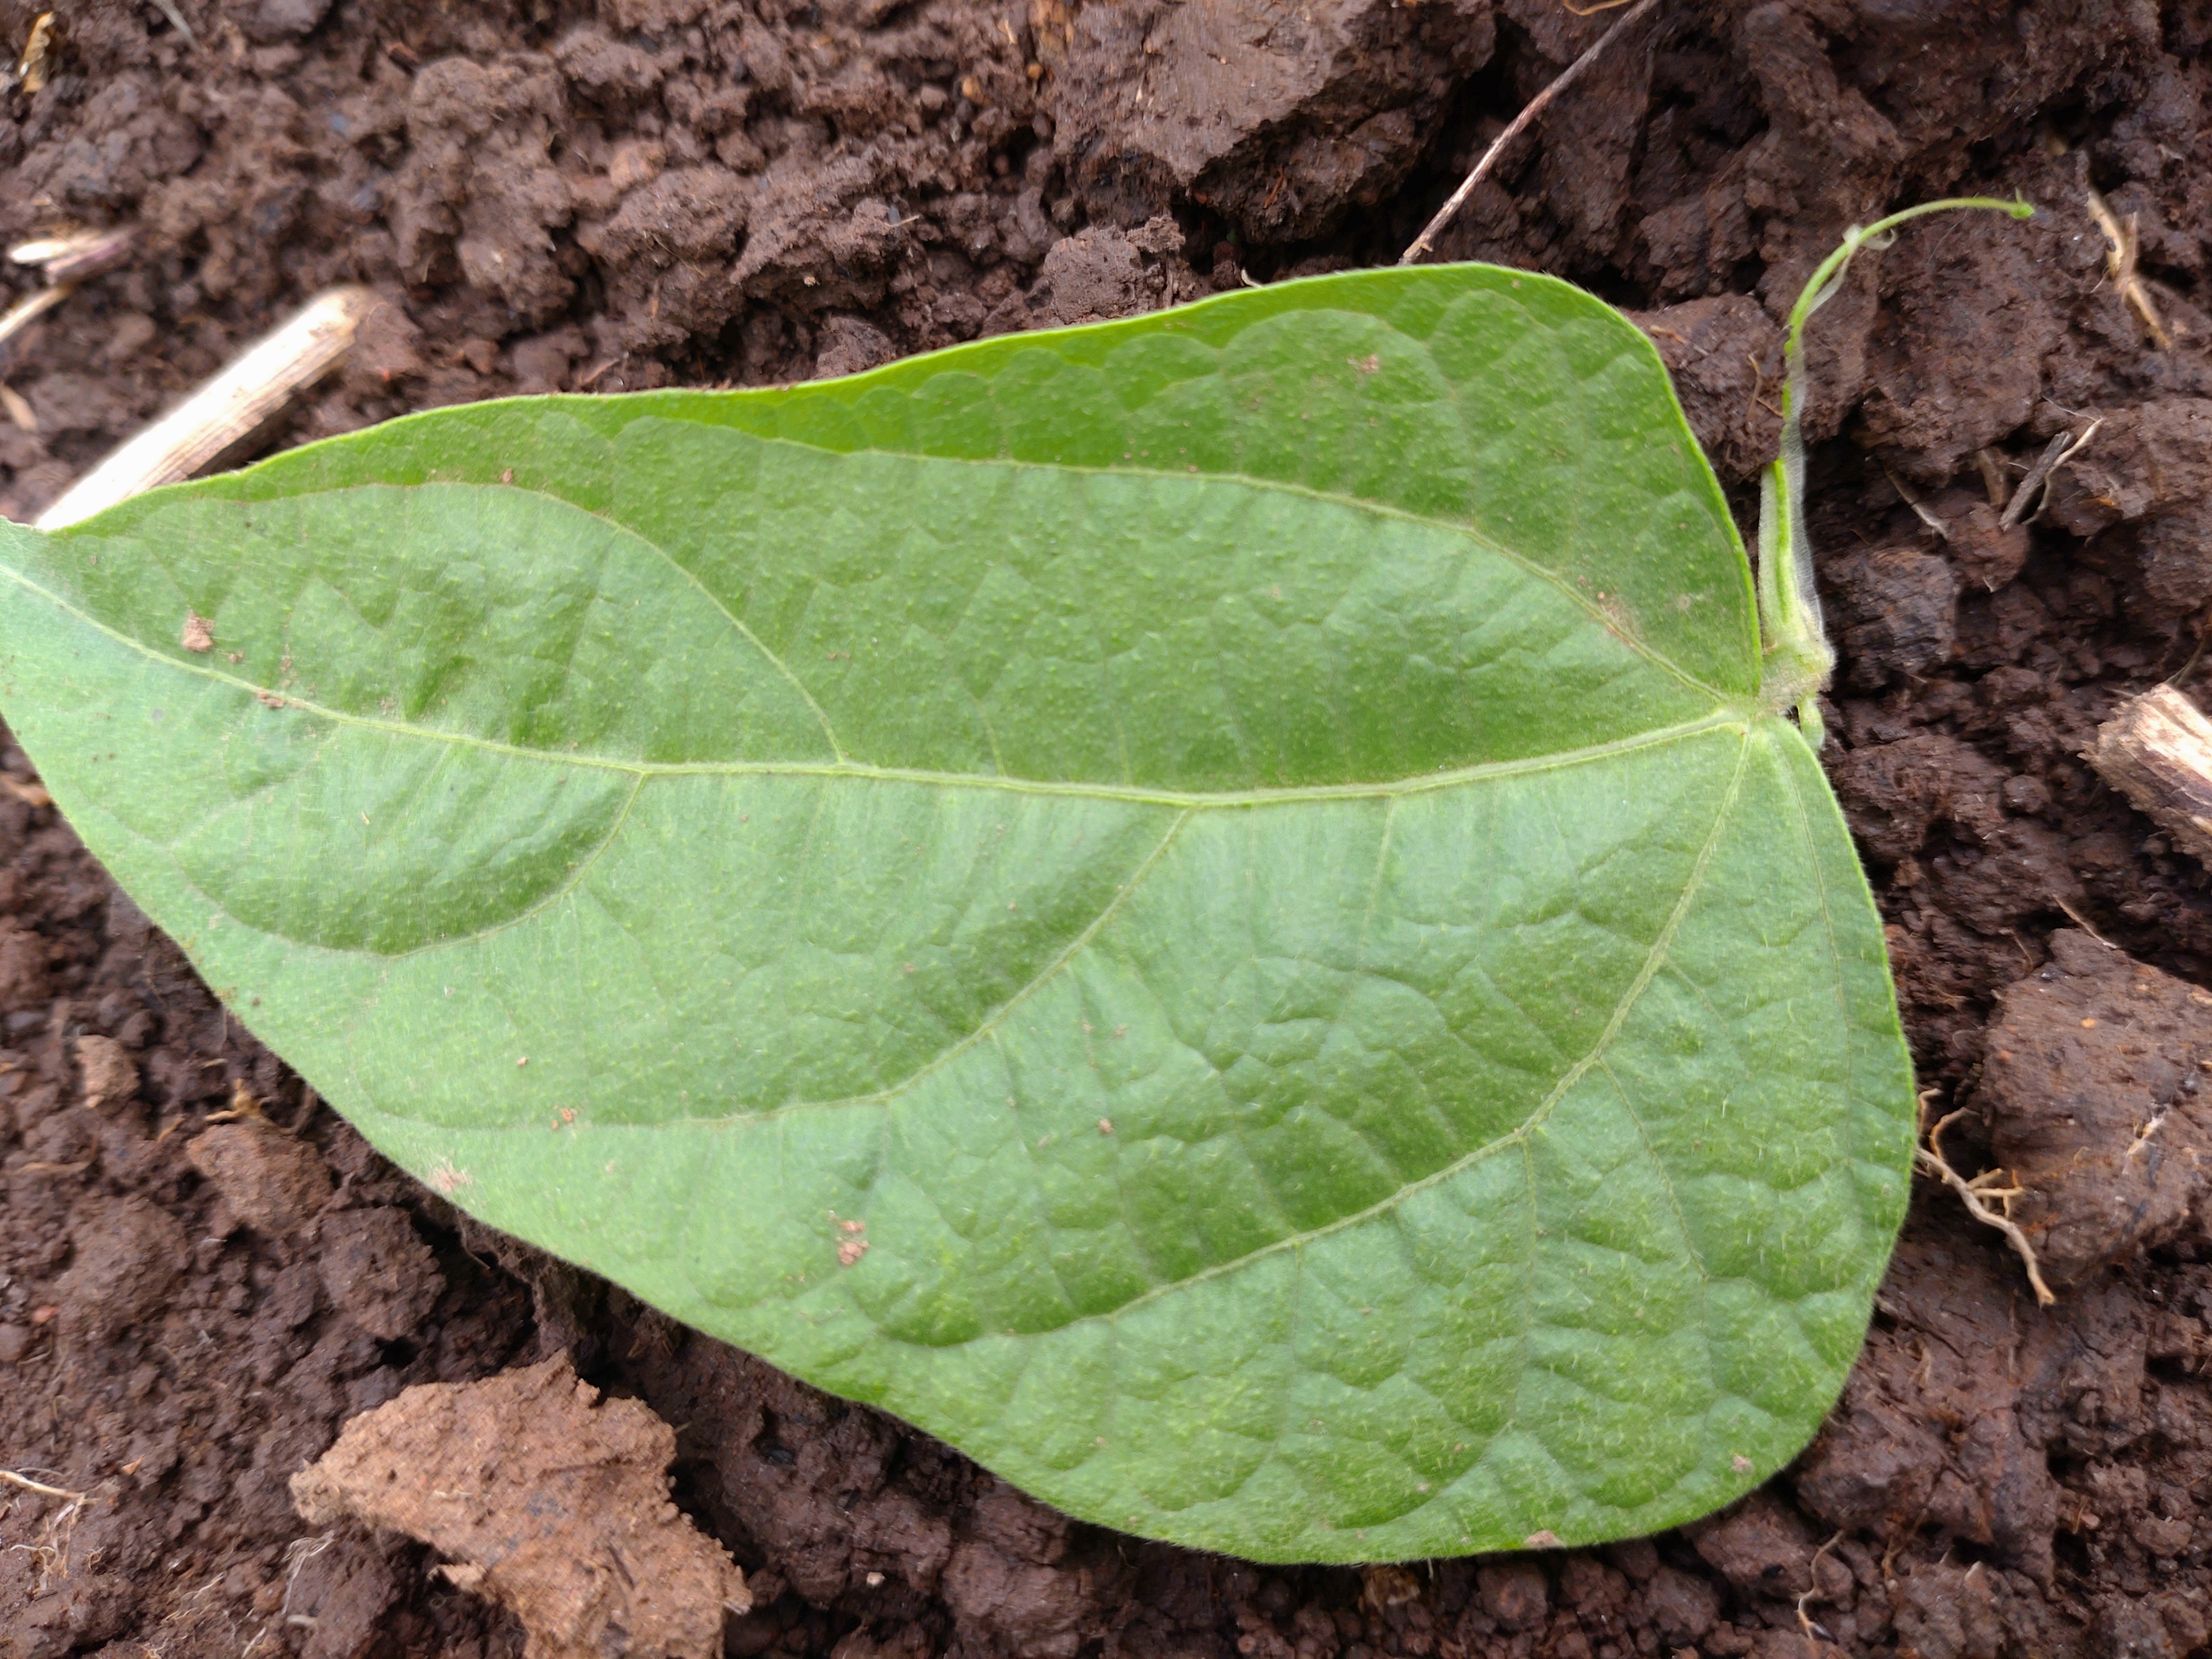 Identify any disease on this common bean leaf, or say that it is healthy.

healthy
